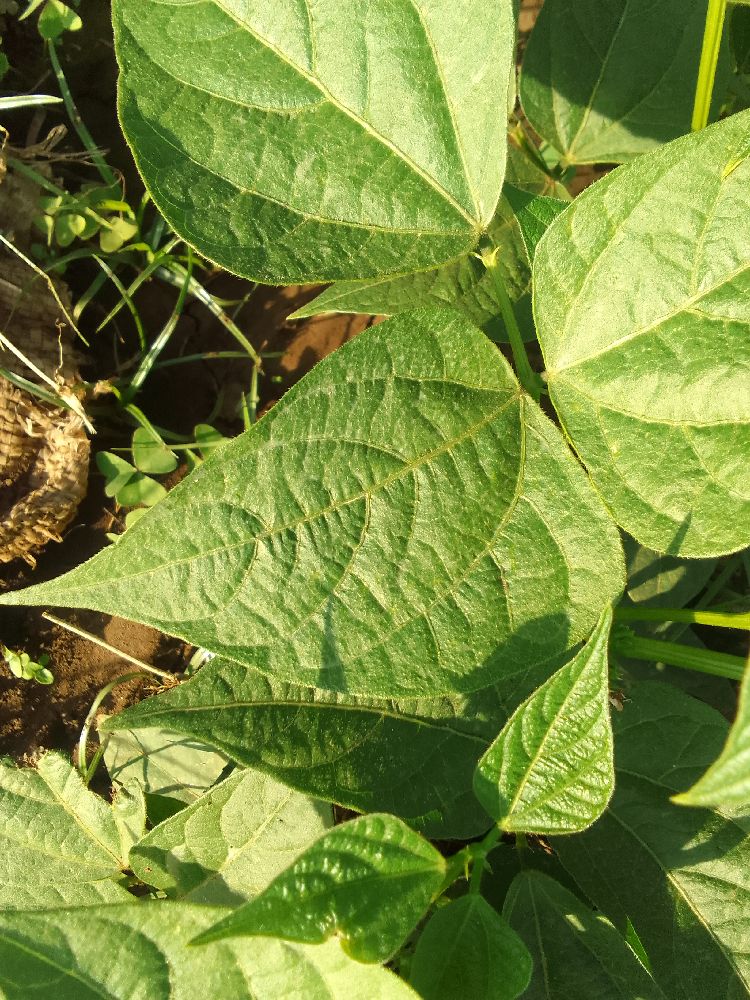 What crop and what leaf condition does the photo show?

common bean, healthy
